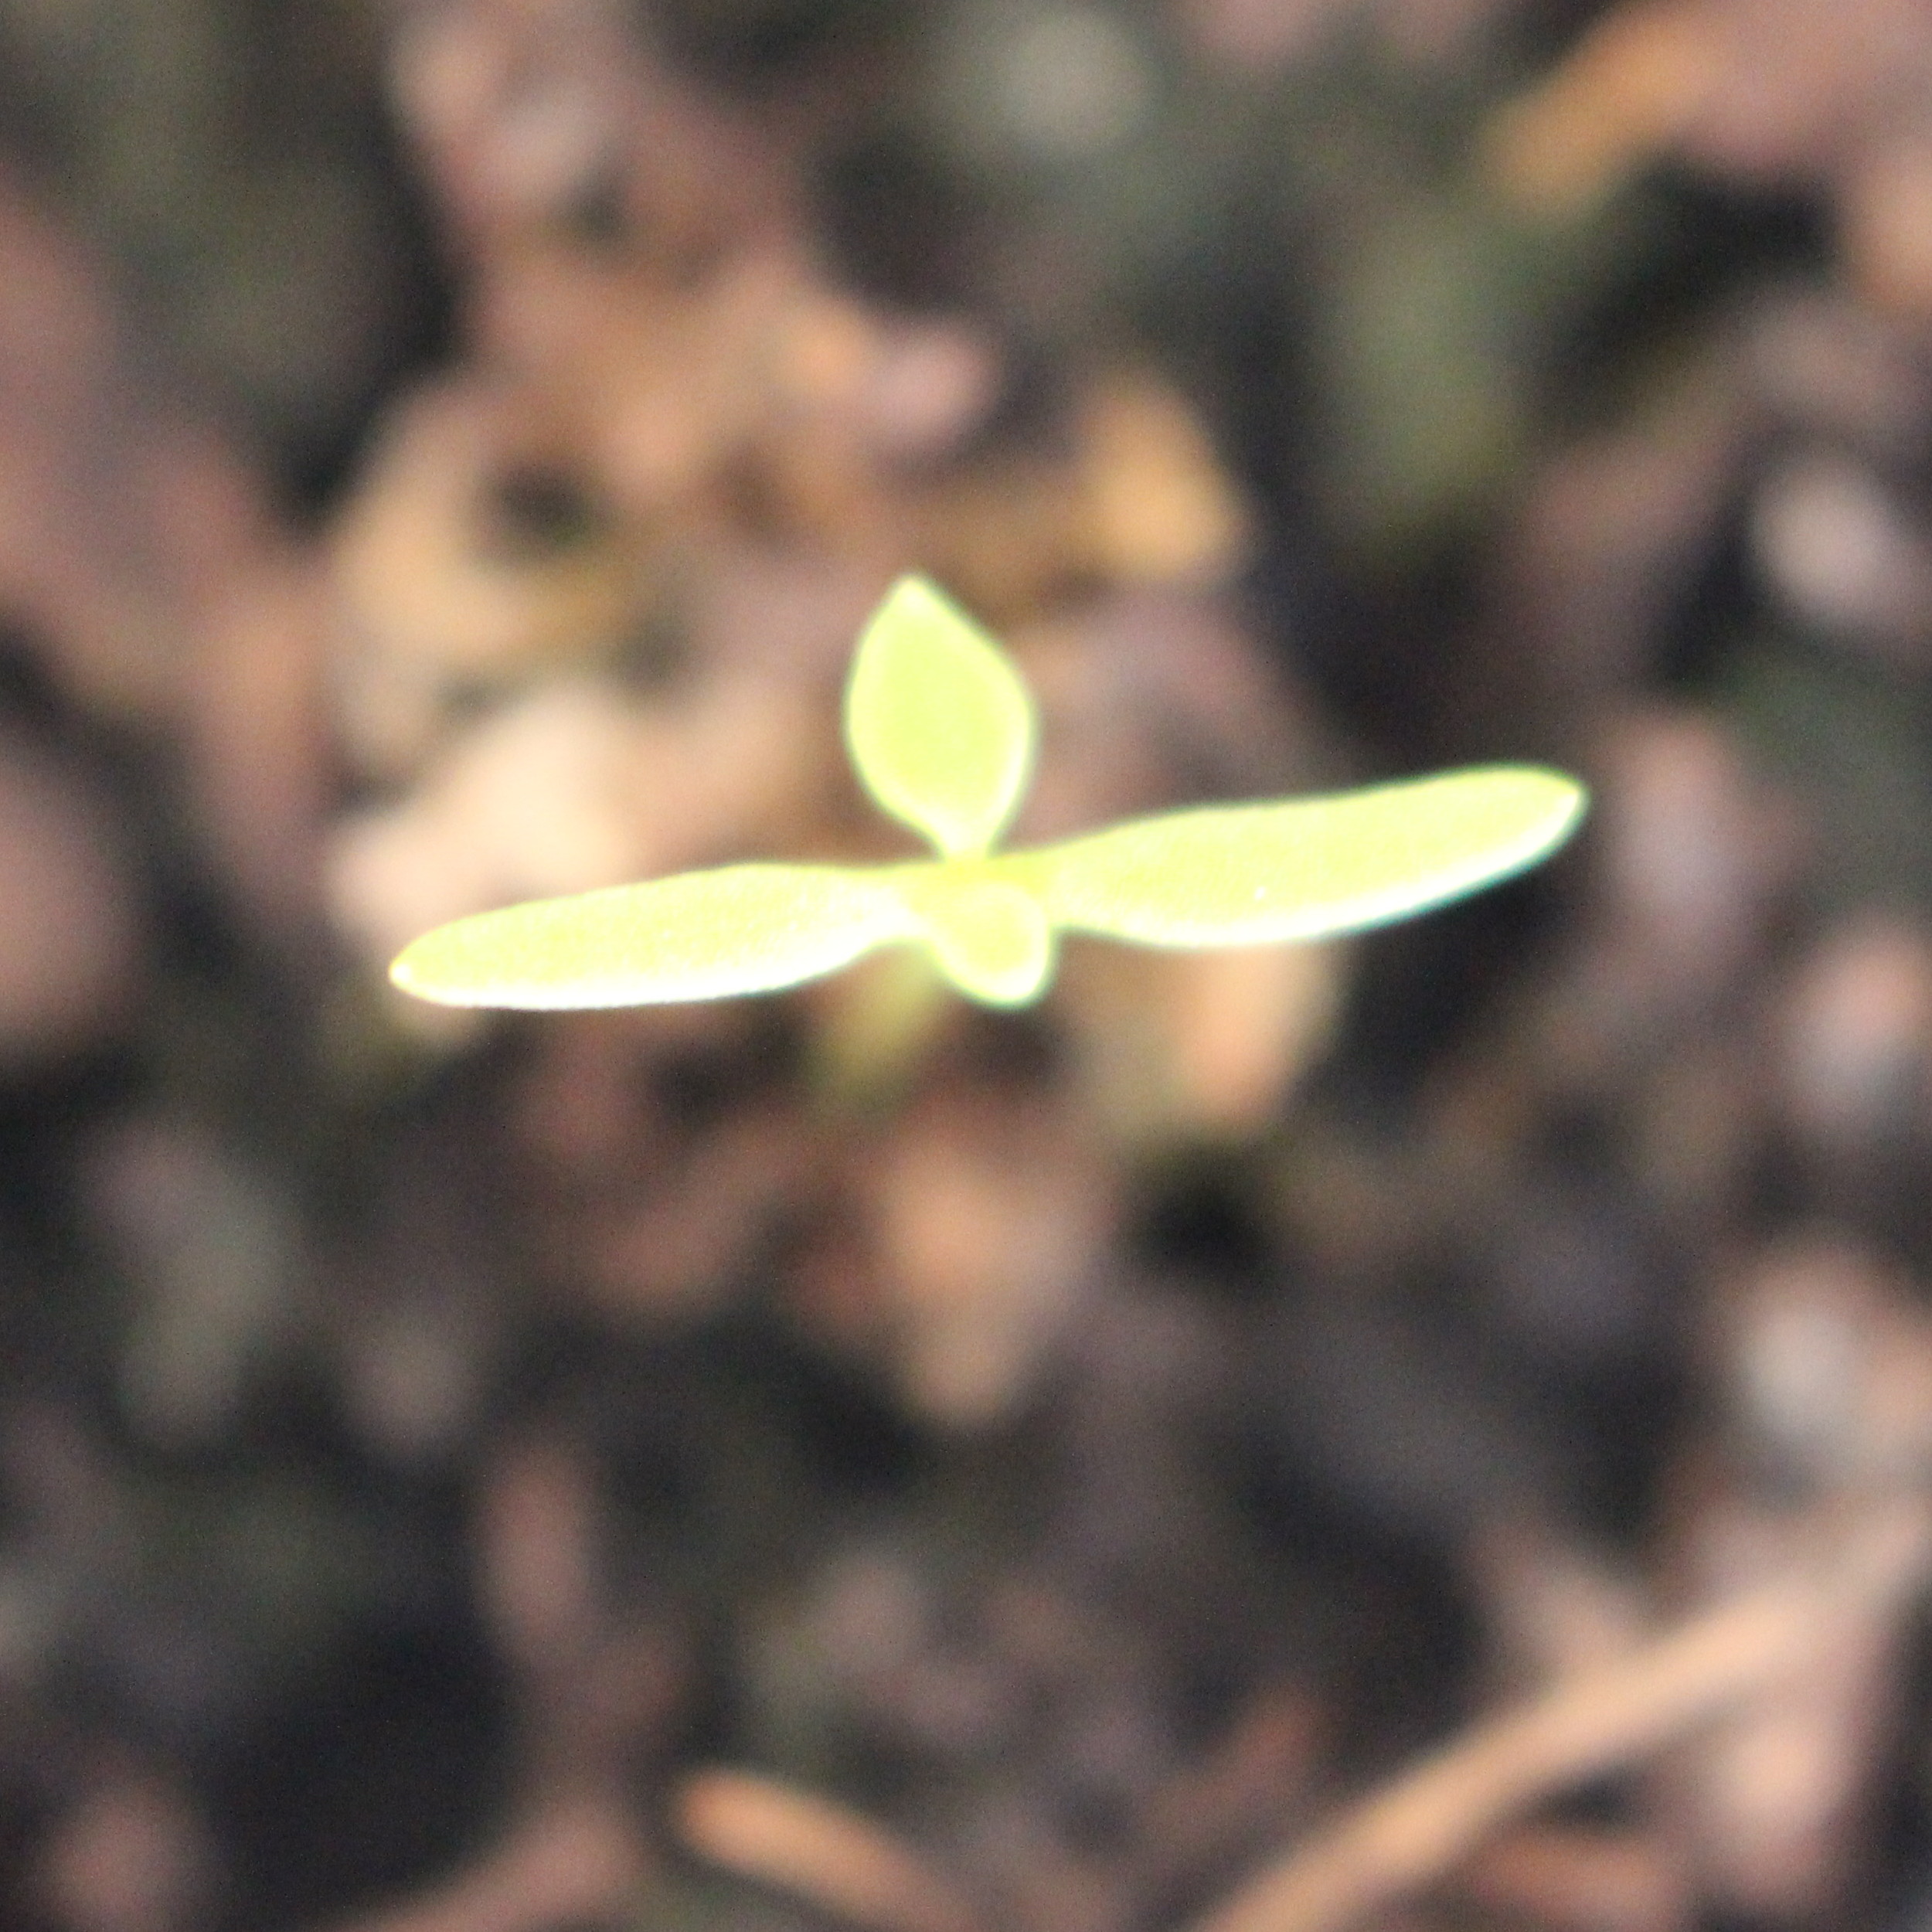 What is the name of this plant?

Papaver rhoeas
